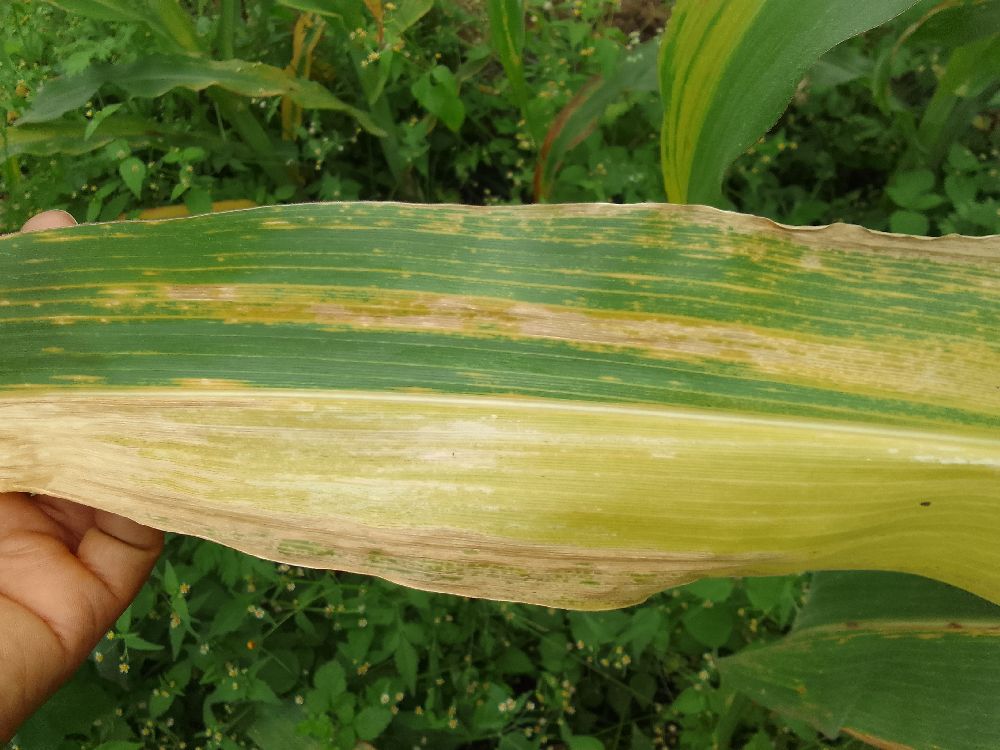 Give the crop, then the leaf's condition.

maize, maize lethal necrosis
